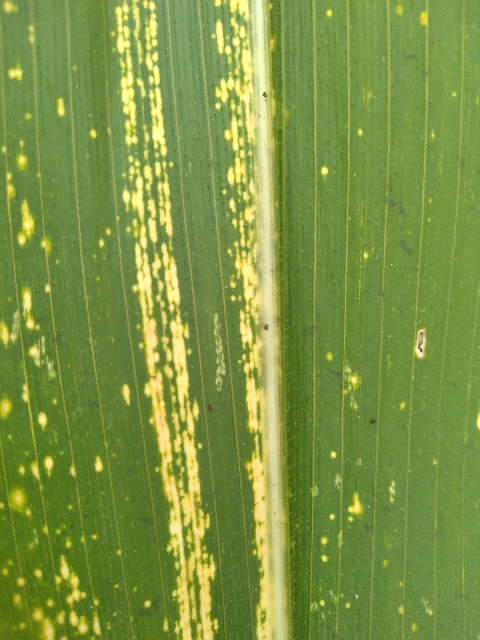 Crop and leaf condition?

maize, maize streak virus
